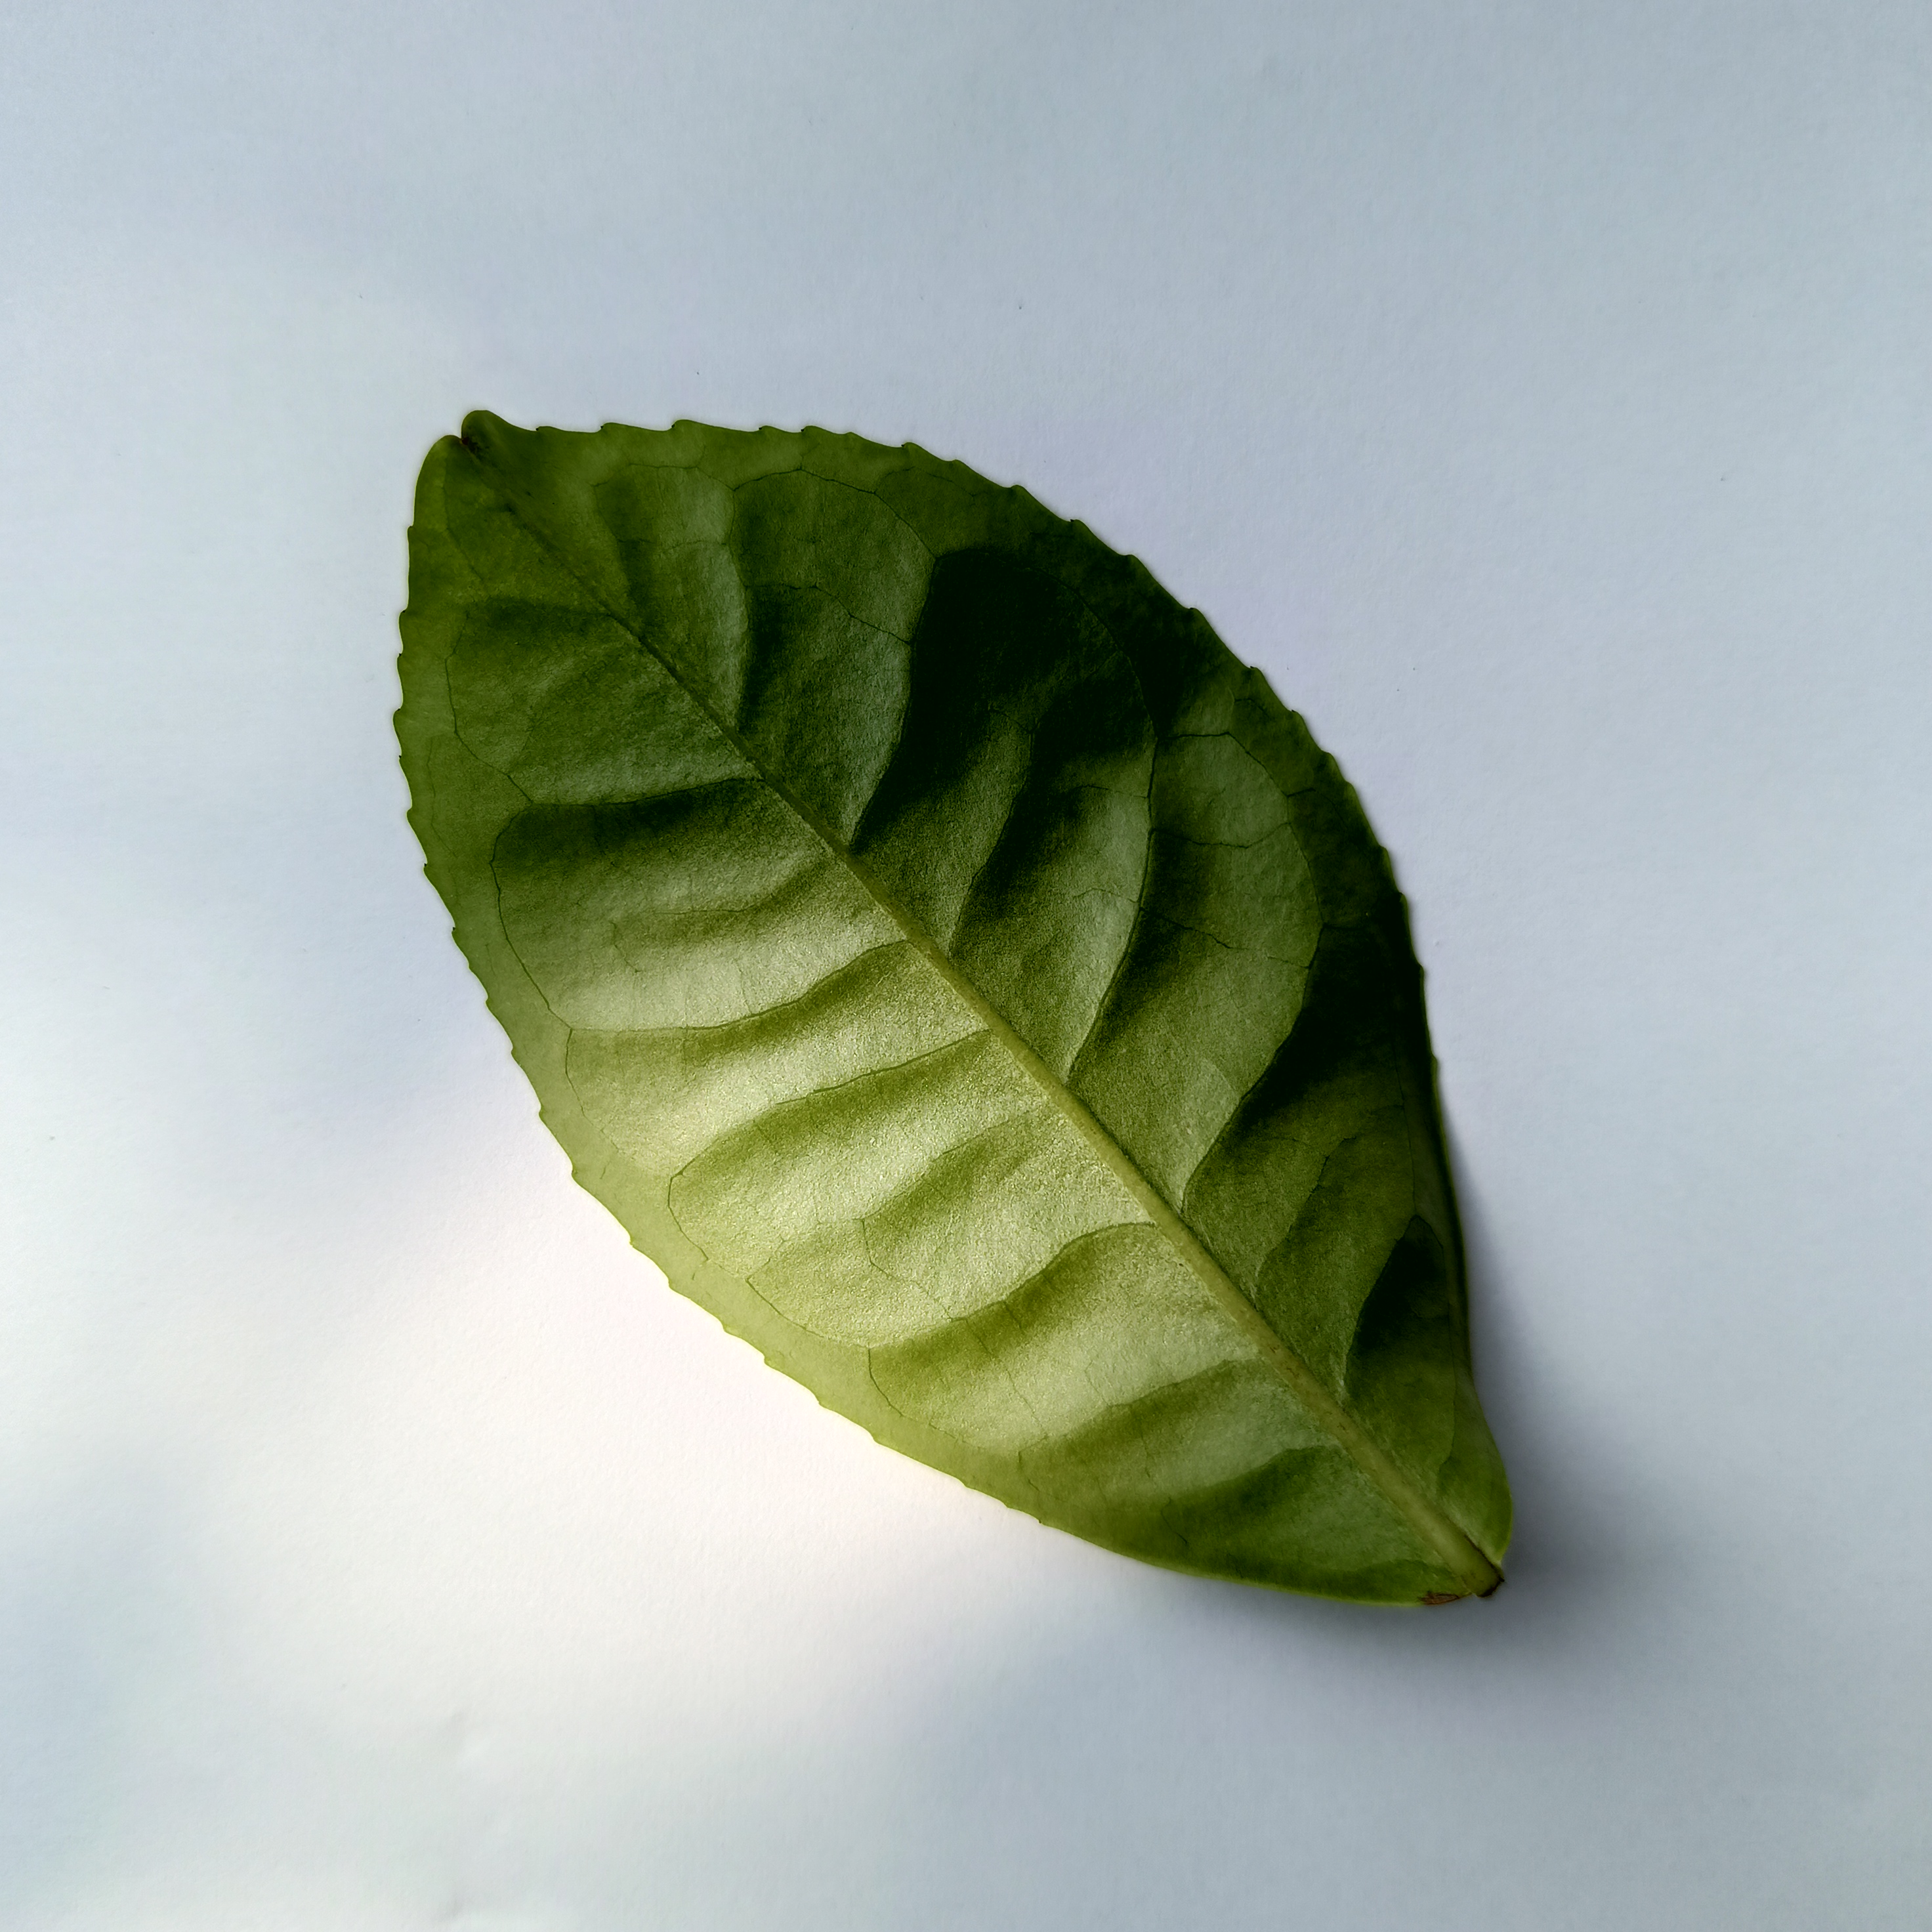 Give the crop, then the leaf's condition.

tea, healthy
